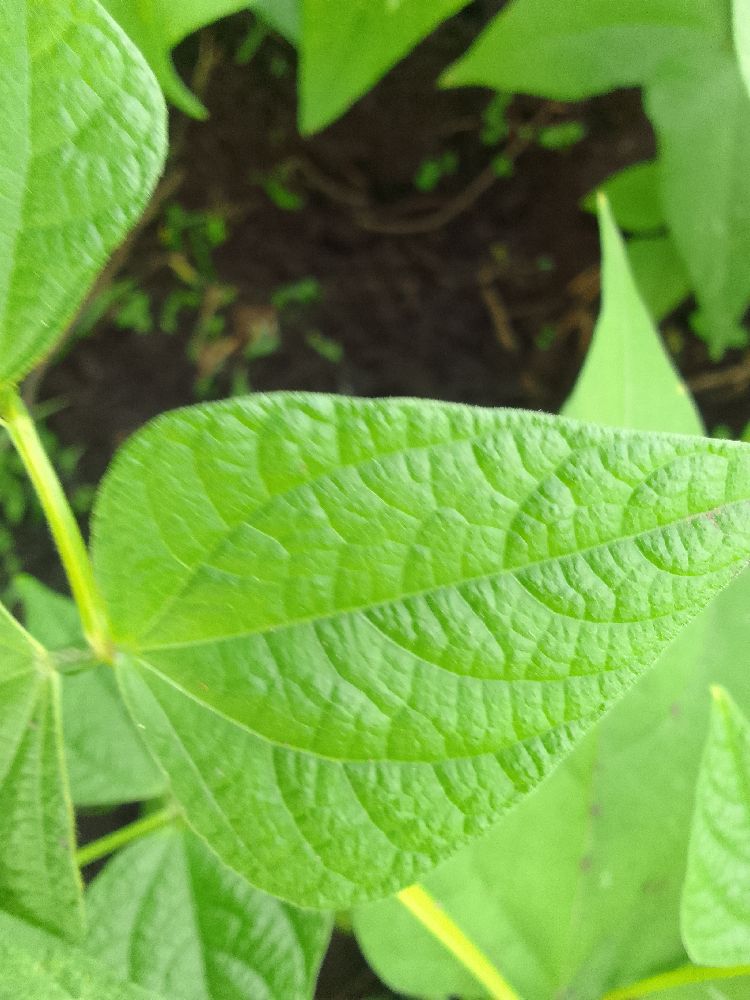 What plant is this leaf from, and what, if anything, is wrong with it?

common bean, healthy
